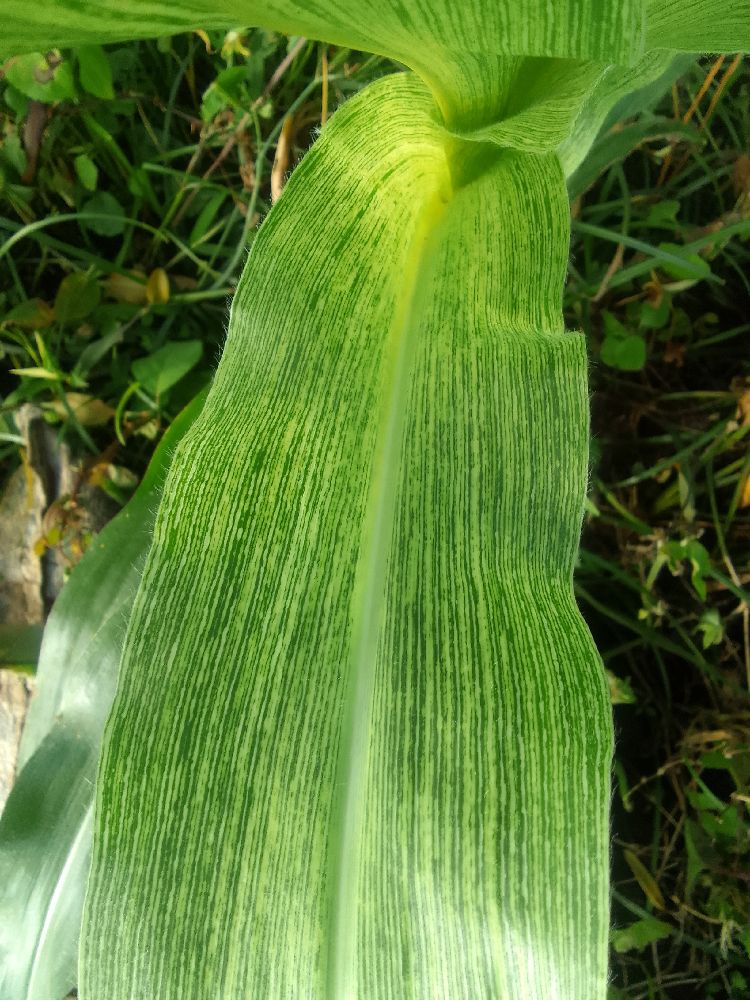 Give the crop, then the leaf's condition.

maize, maize streak virus
